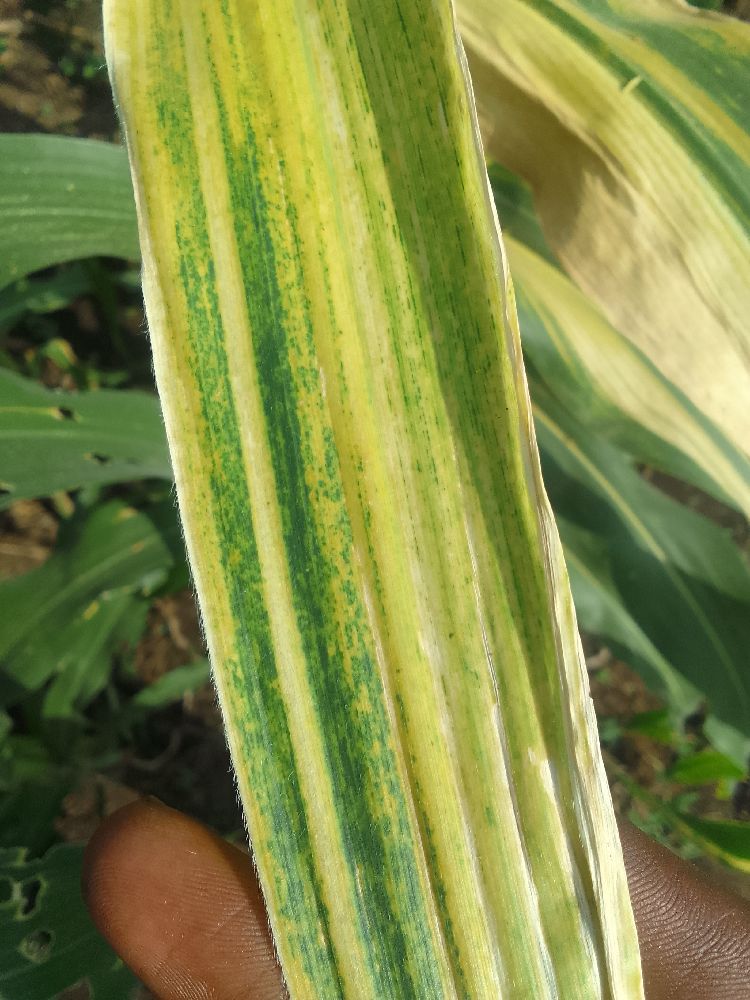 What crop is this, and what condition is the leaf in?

maize, maize lethal necrosis
